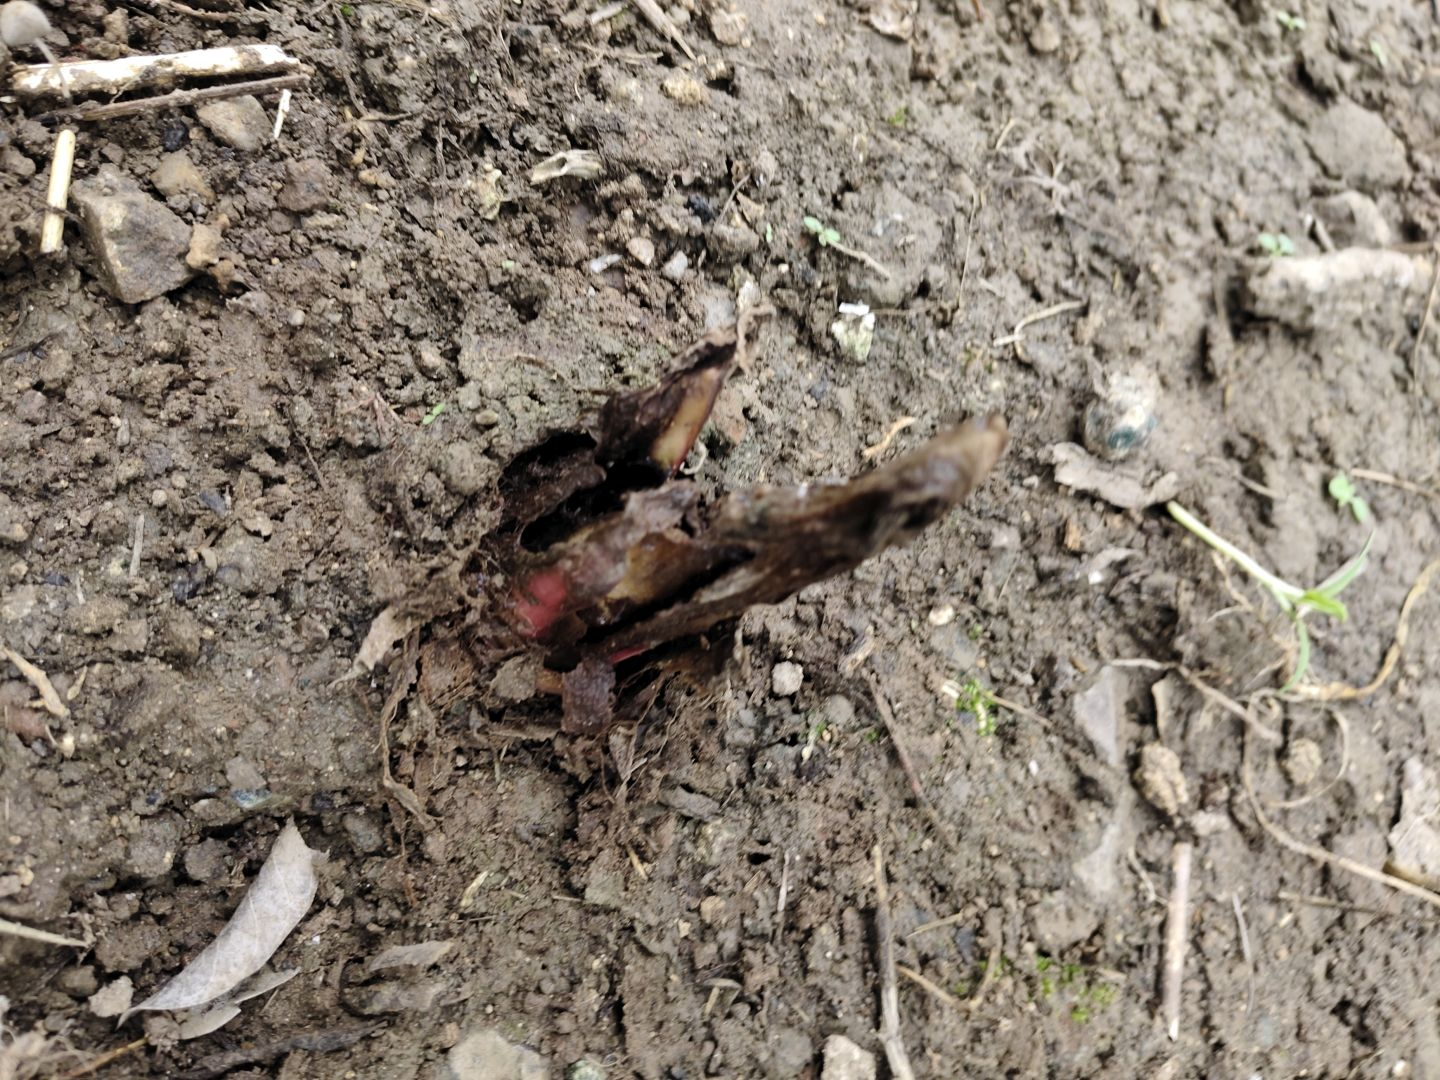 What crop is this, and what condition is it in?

taro, root rot
